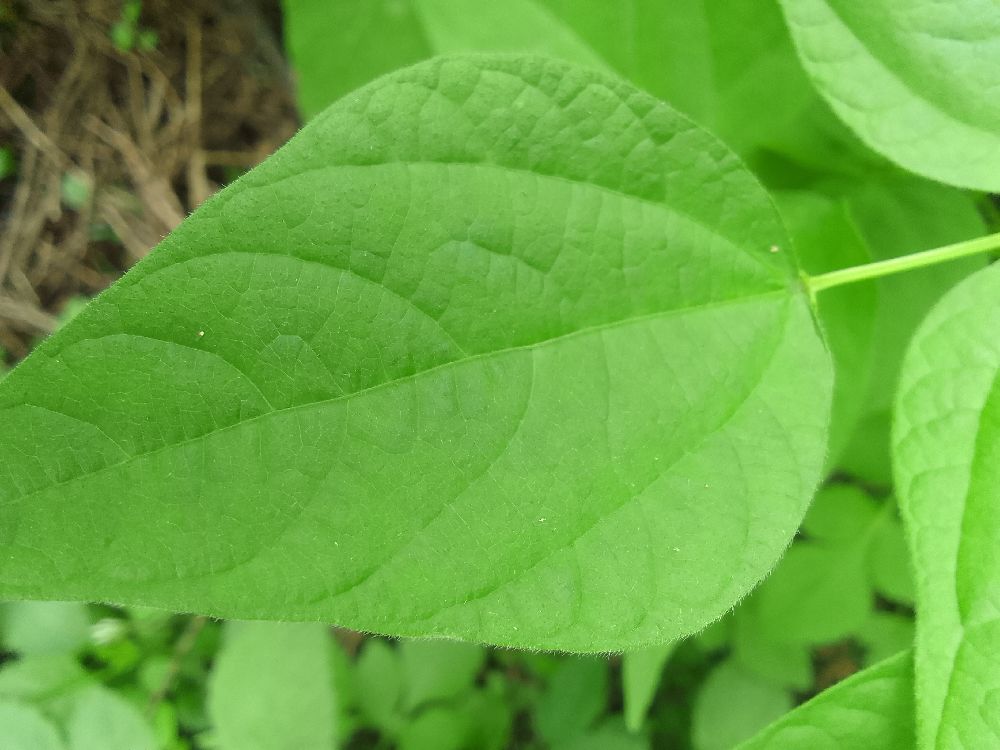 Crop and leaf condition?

common bean, healthy
